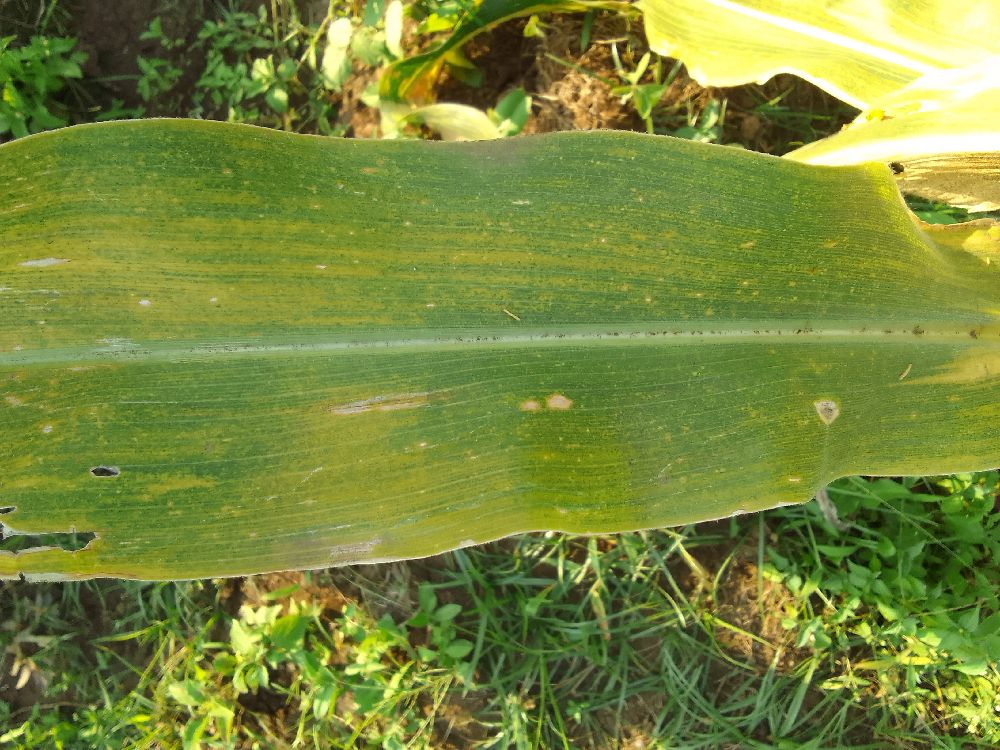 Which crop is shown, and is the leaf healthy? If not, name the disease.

maize, maize lethal necrosis
